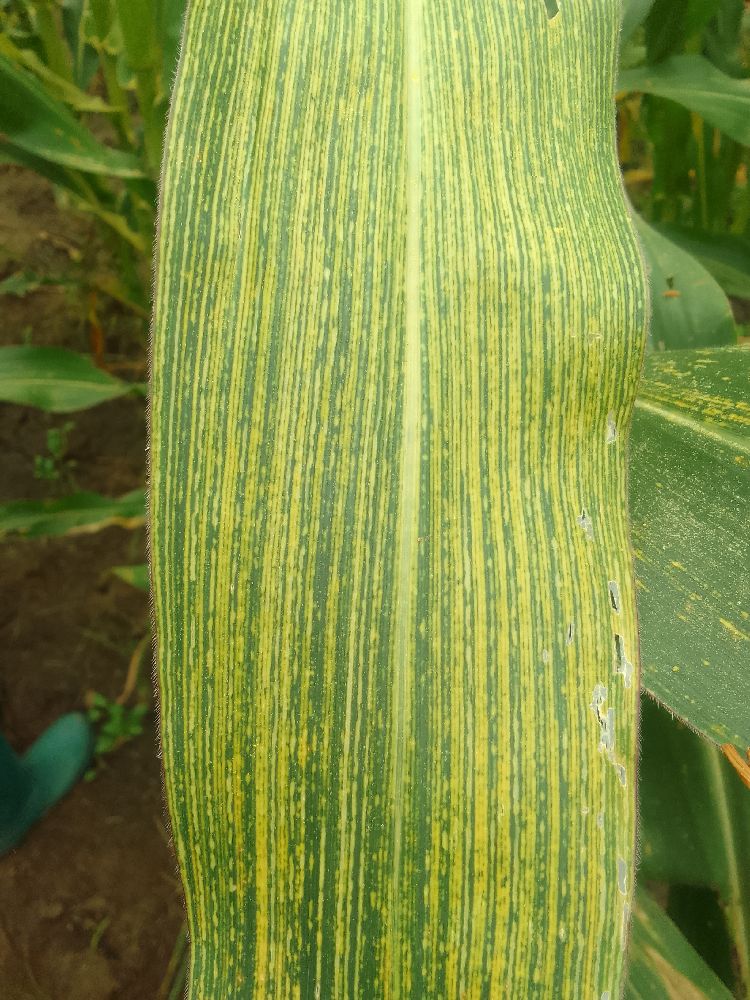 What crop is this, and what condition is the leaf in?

maize, maize streak virus
